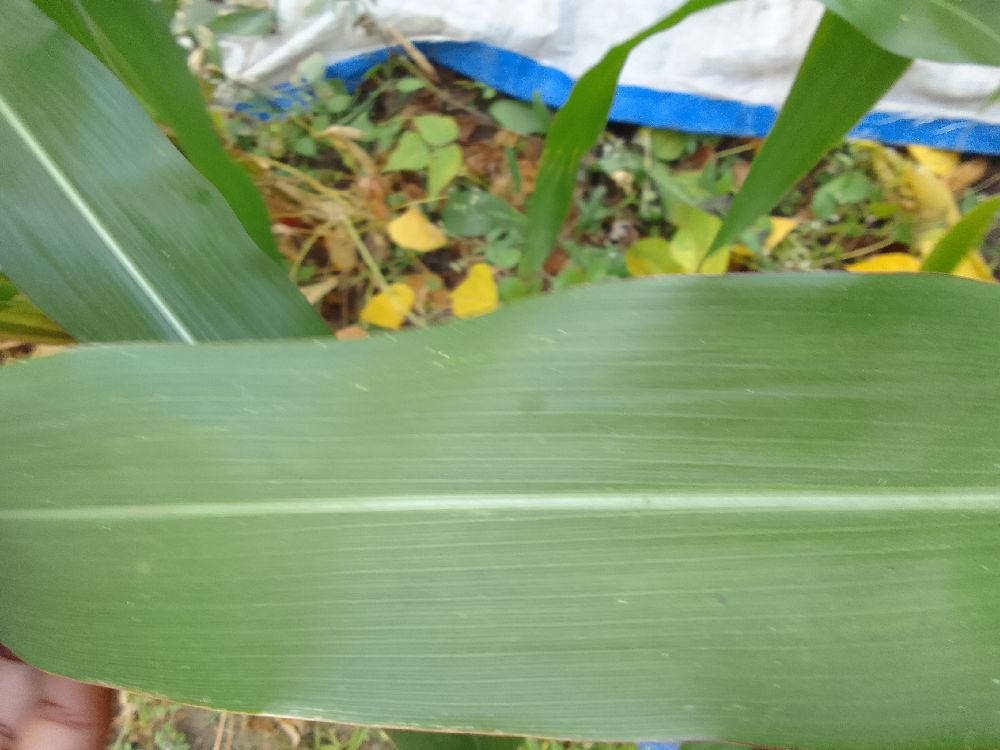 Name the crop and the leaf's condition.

maize, healthy
